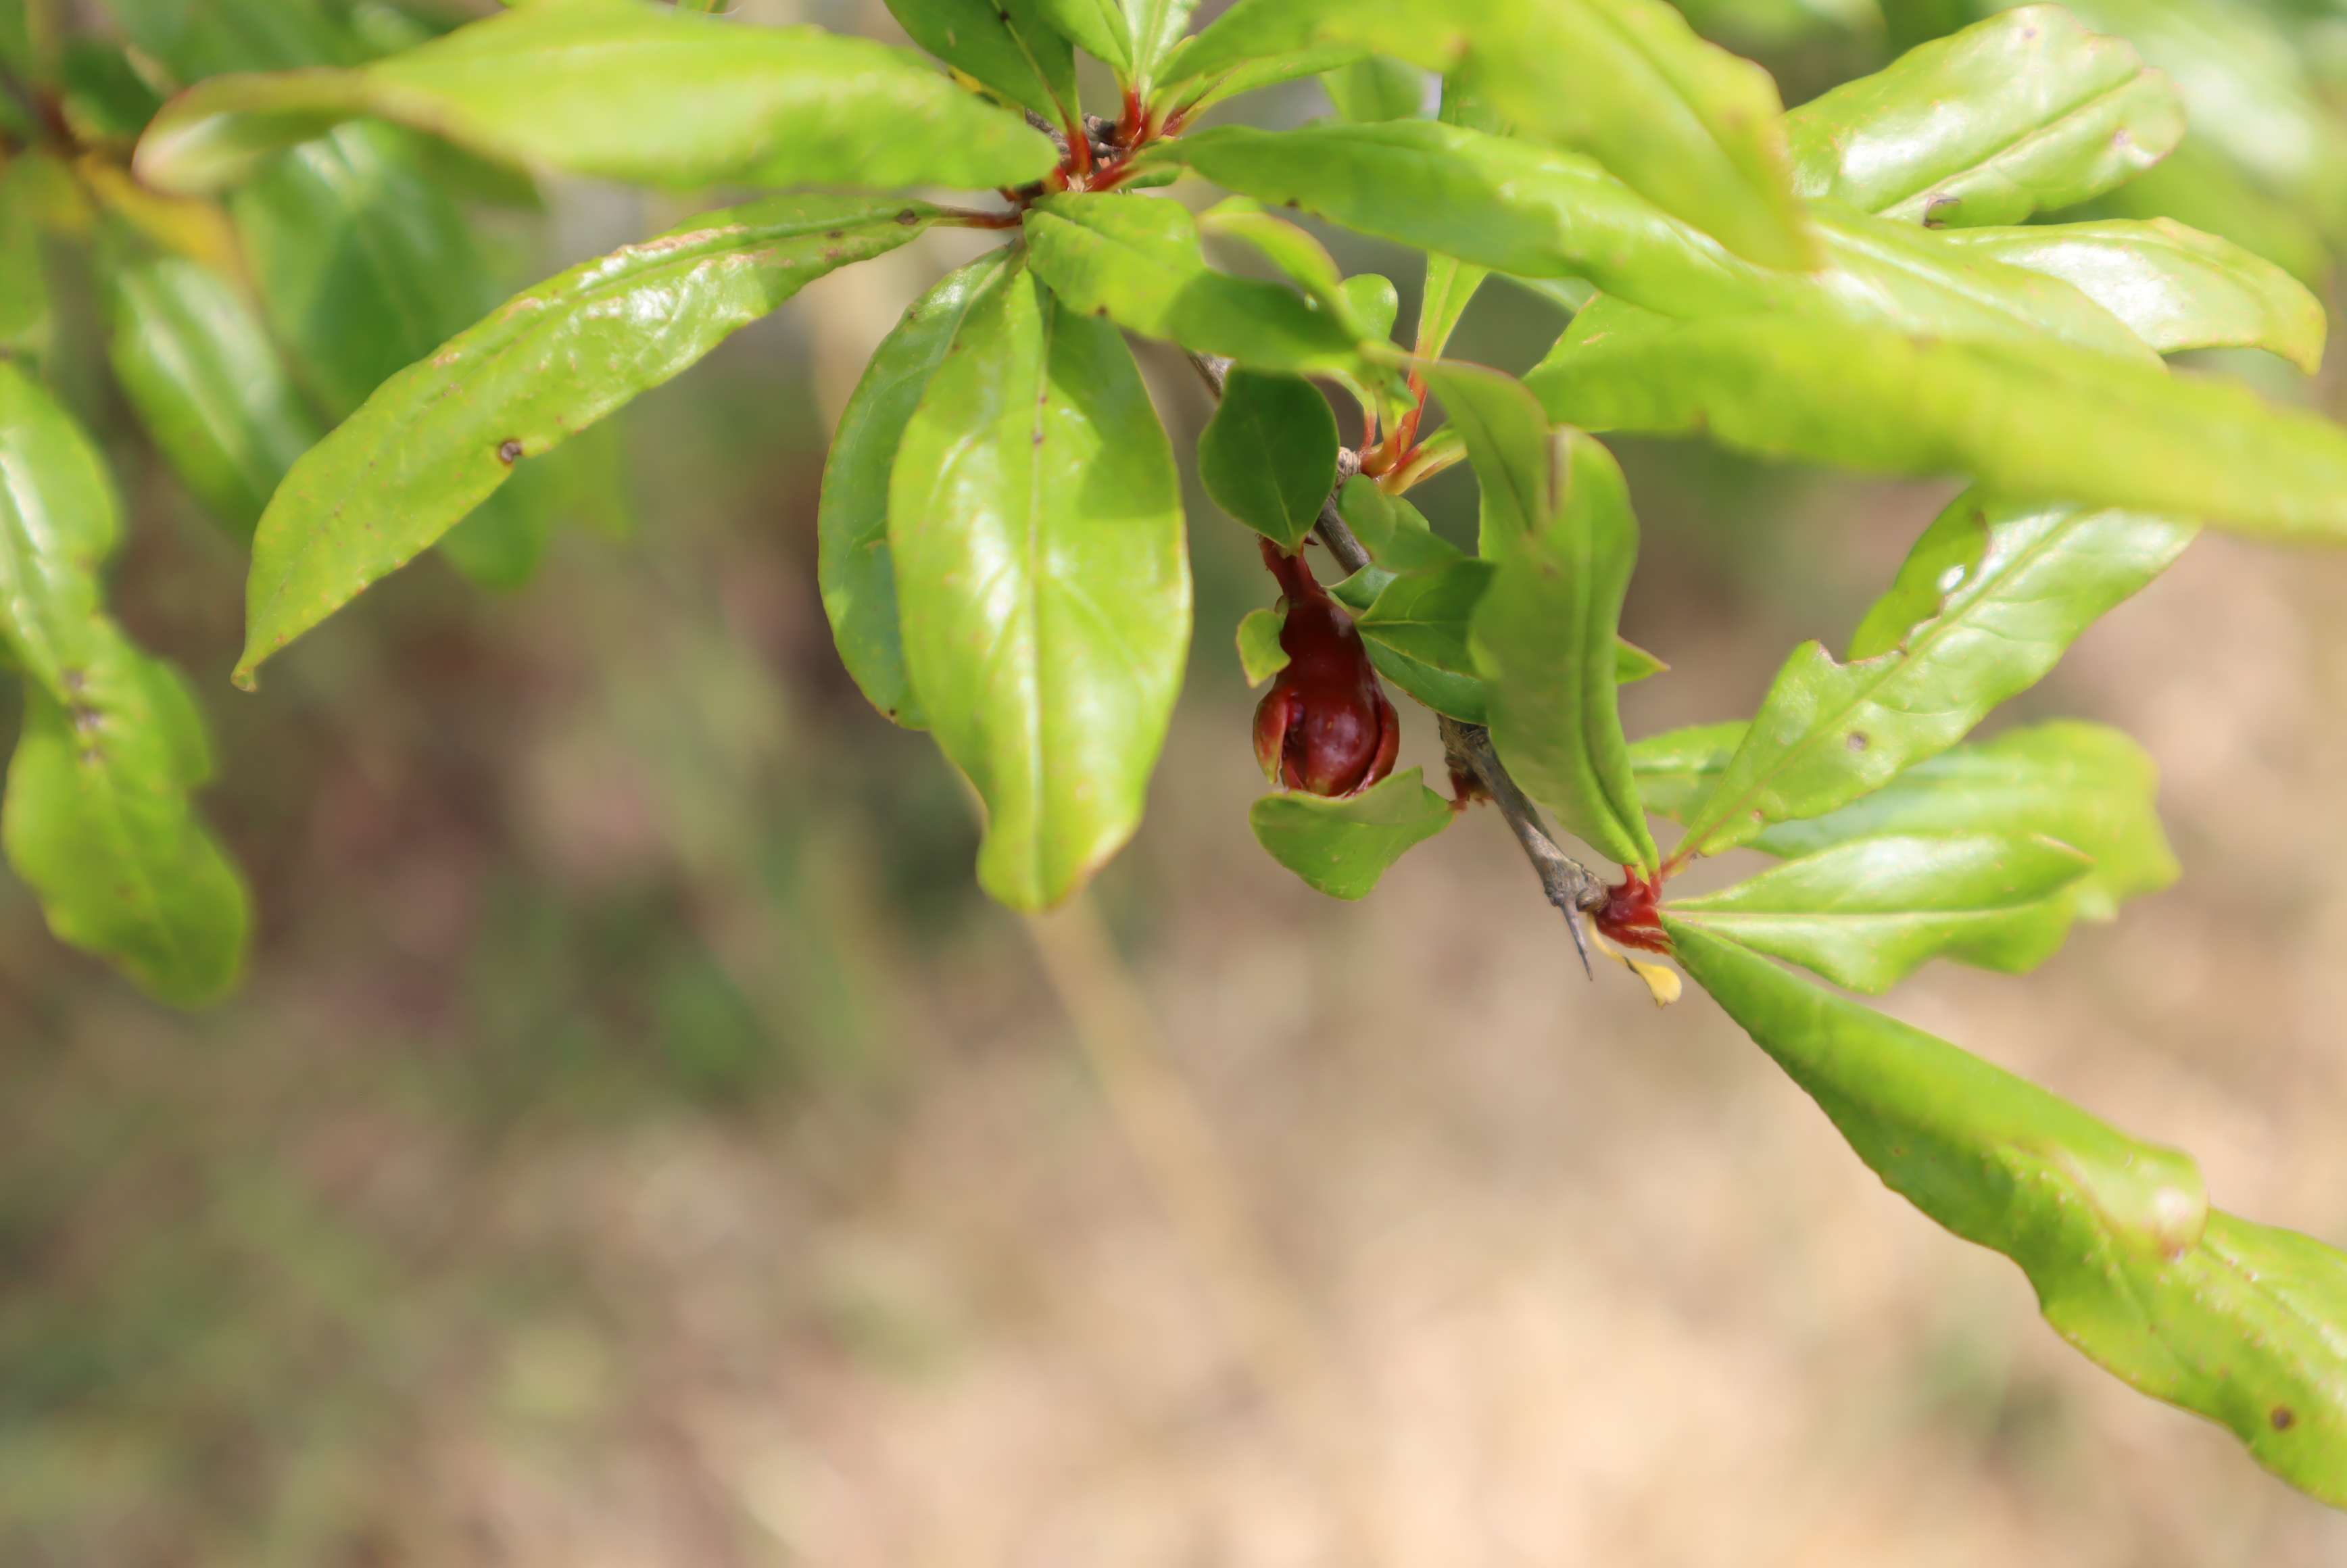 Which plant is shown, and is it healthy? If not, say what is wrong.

pomegranate, aphids, coniella granati, phytophagous
